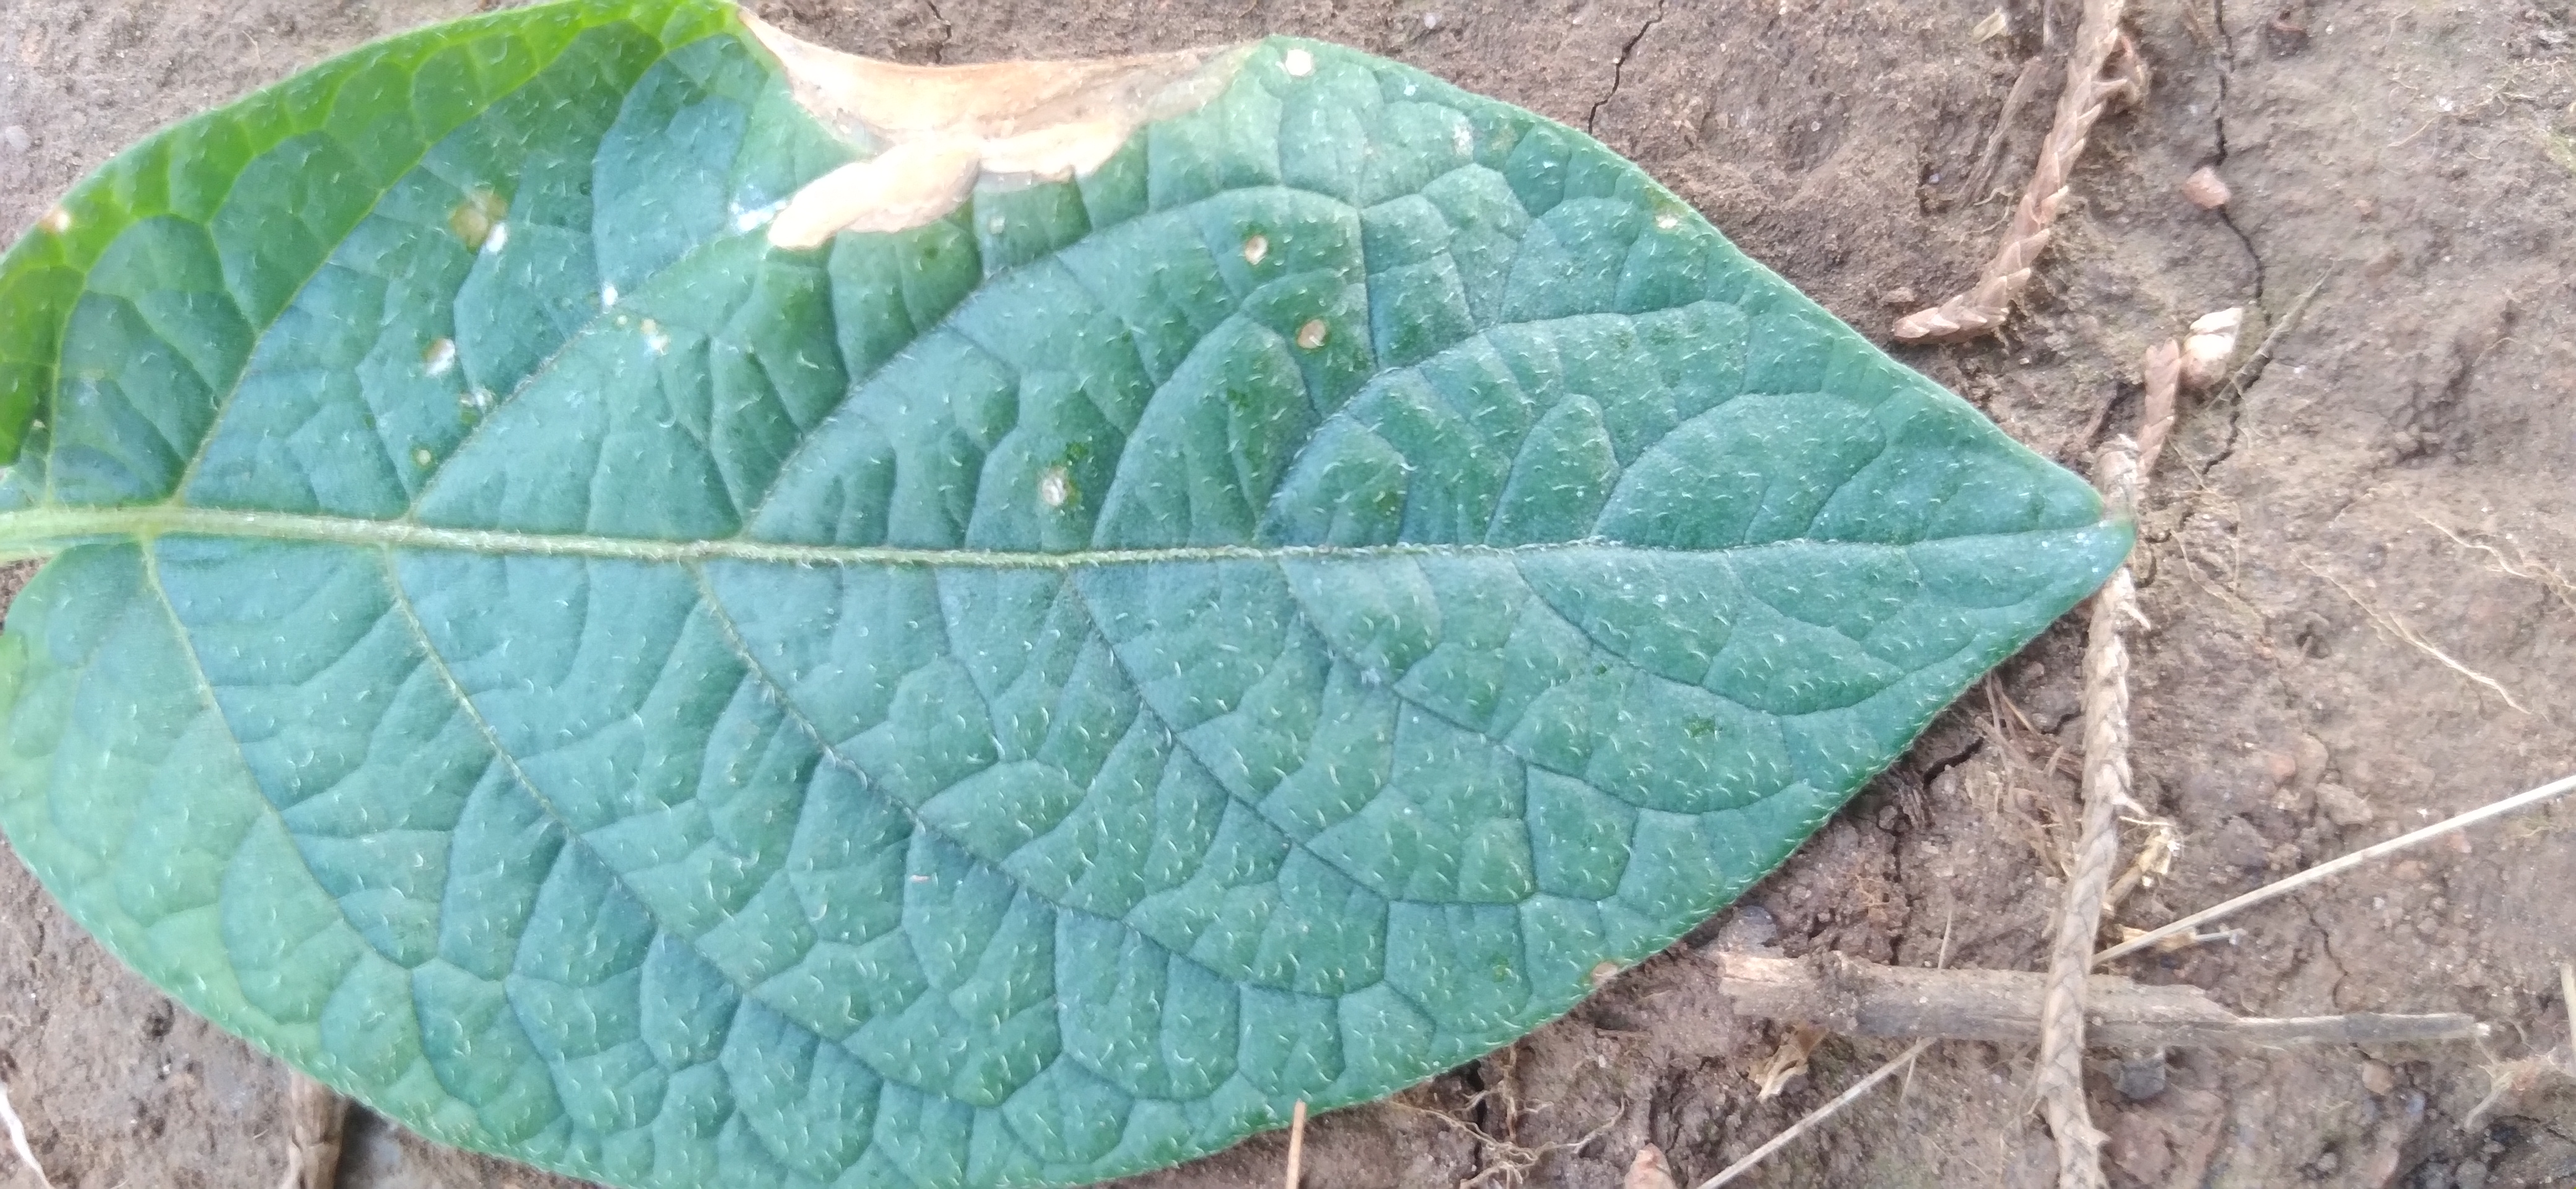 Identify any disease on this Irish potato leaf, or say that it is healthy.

early blight
